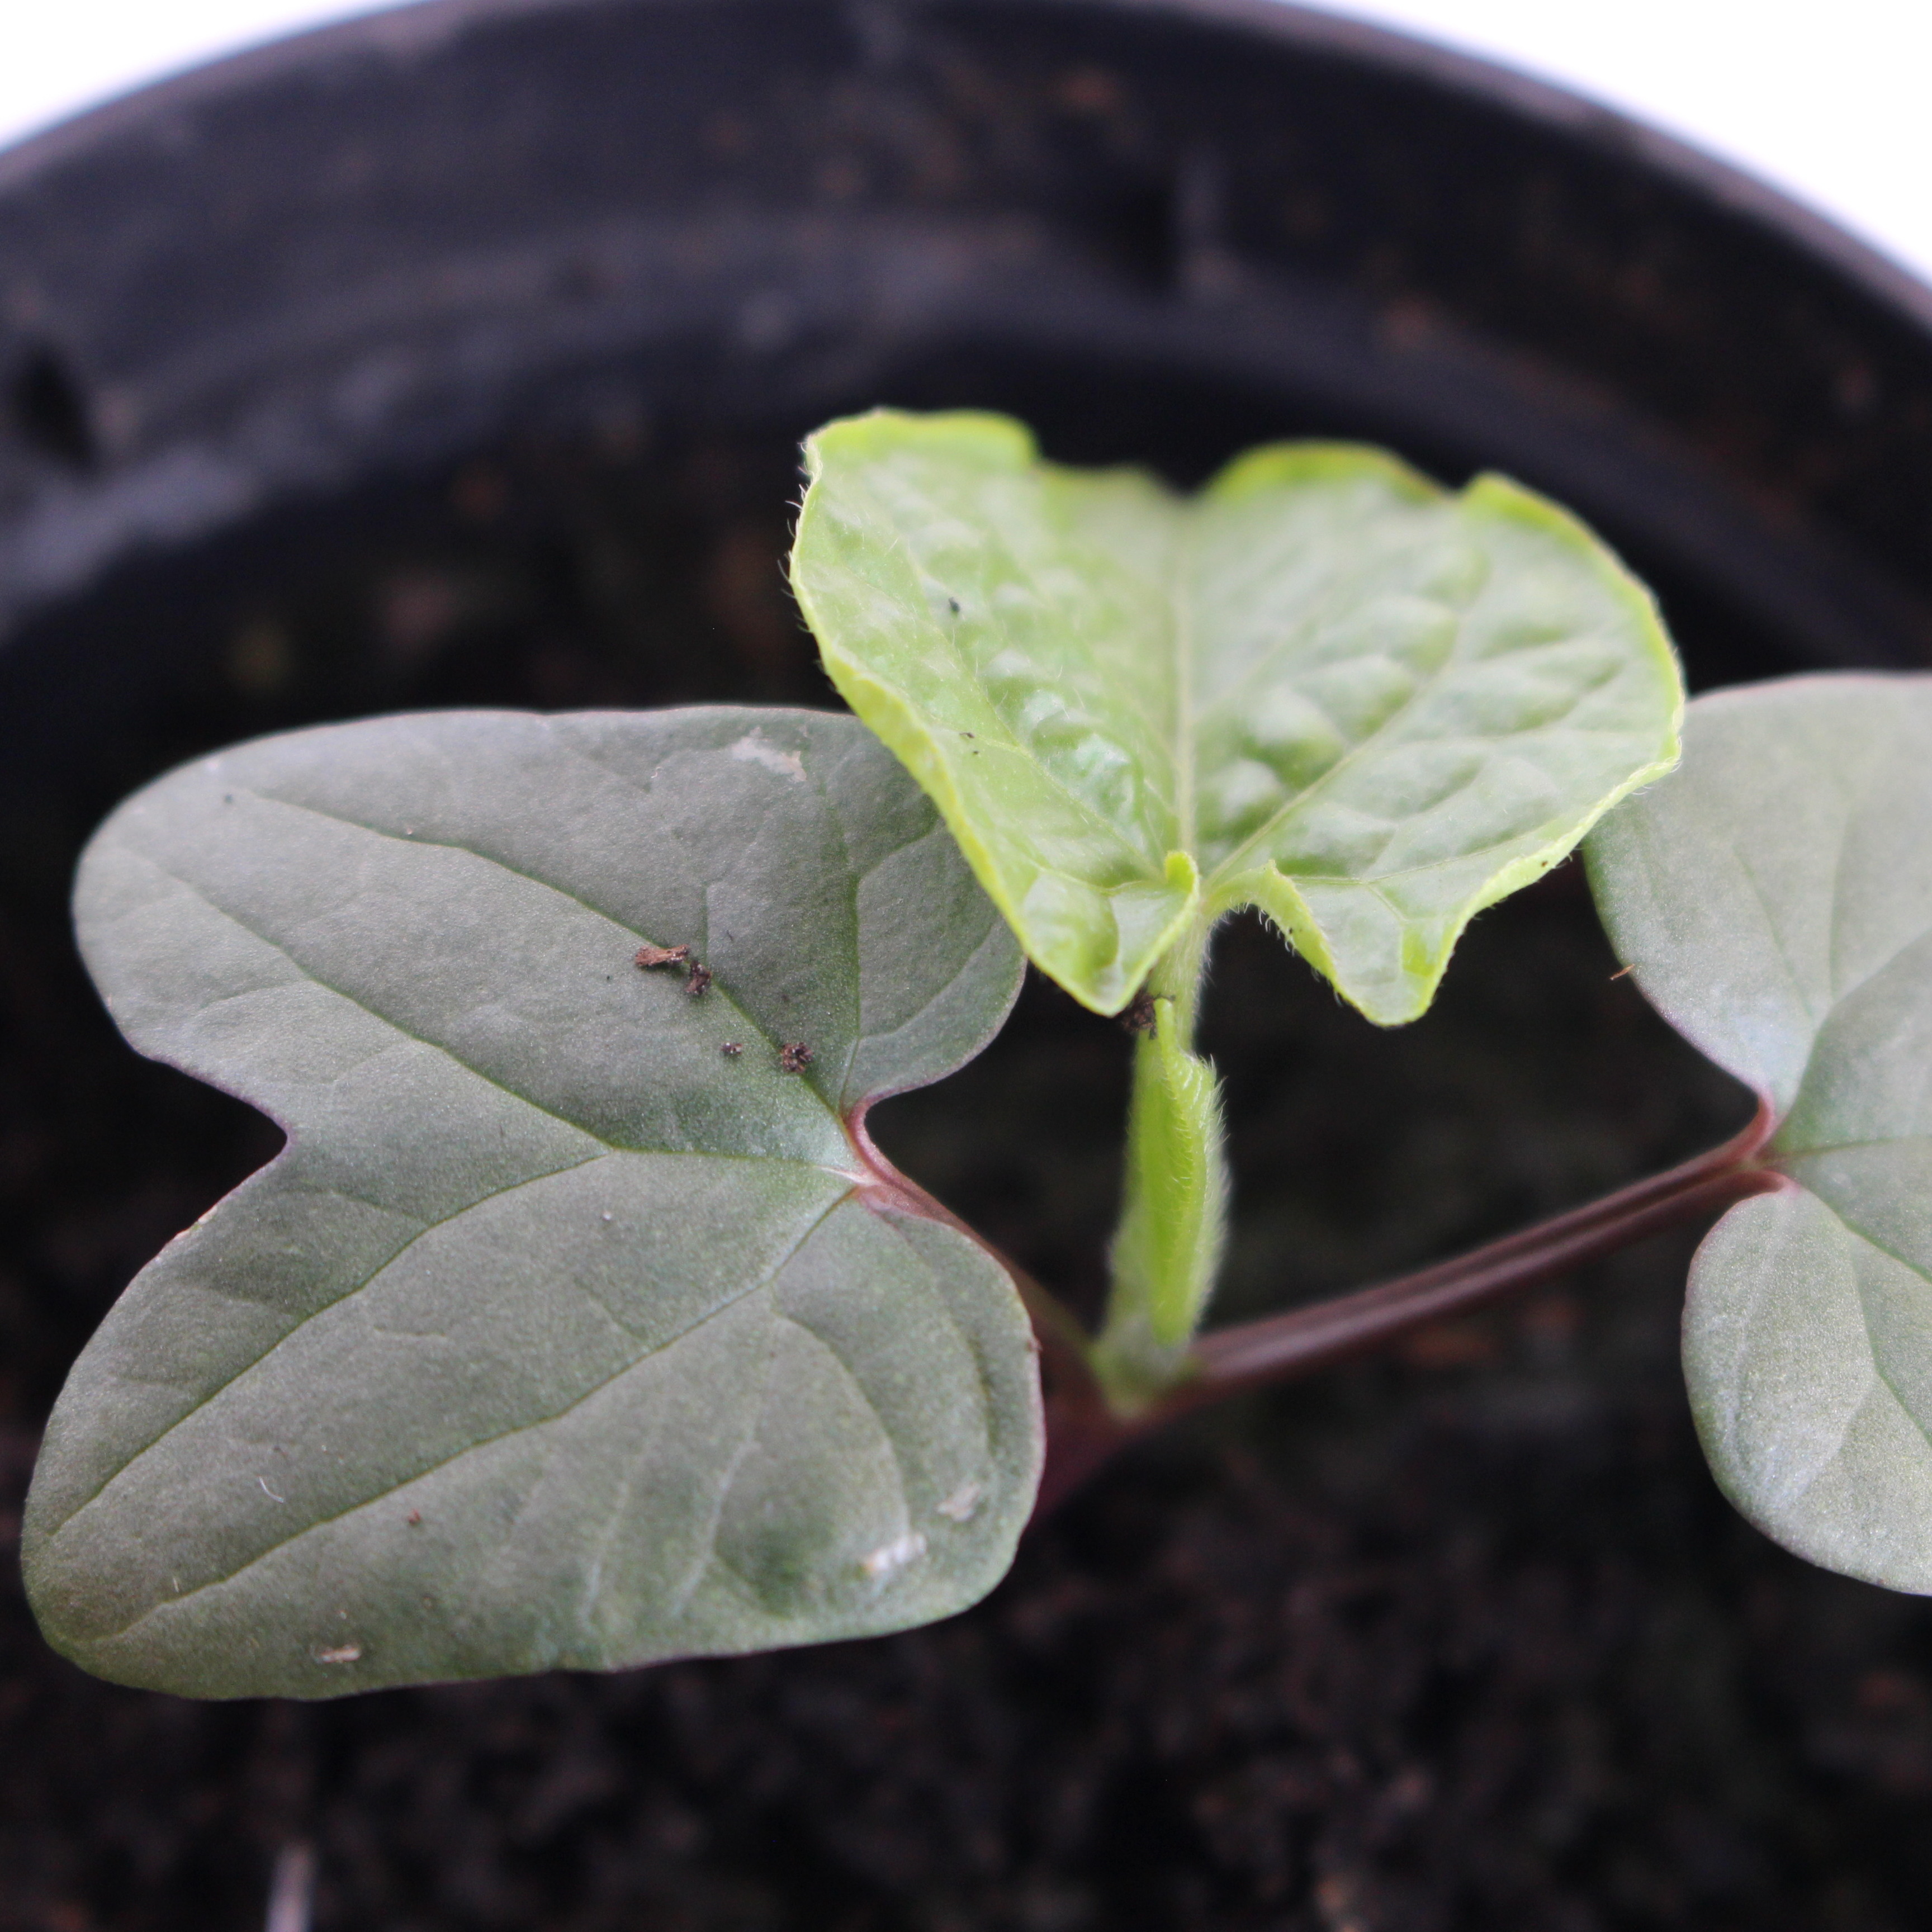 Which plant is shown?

Convolvulus arvensis
